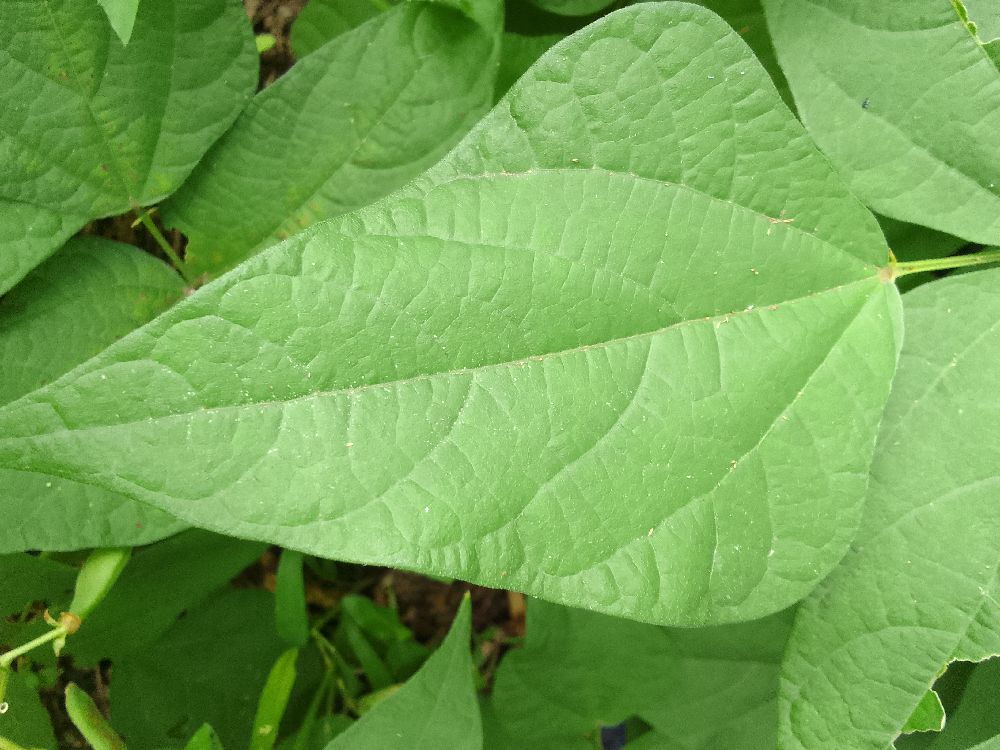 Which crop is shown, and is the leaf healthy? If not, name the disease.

common bean, healthy
